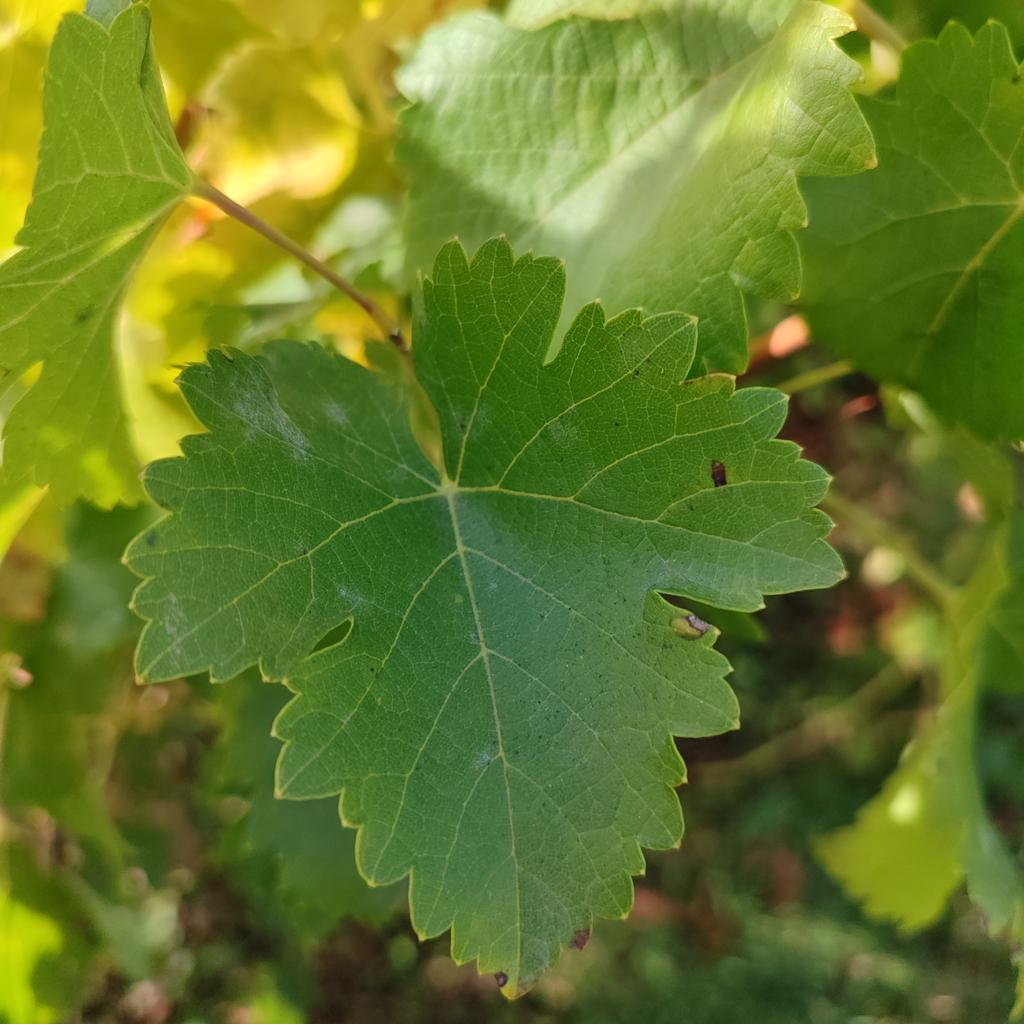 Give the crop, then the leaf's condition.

grapevine, powdery mildew
